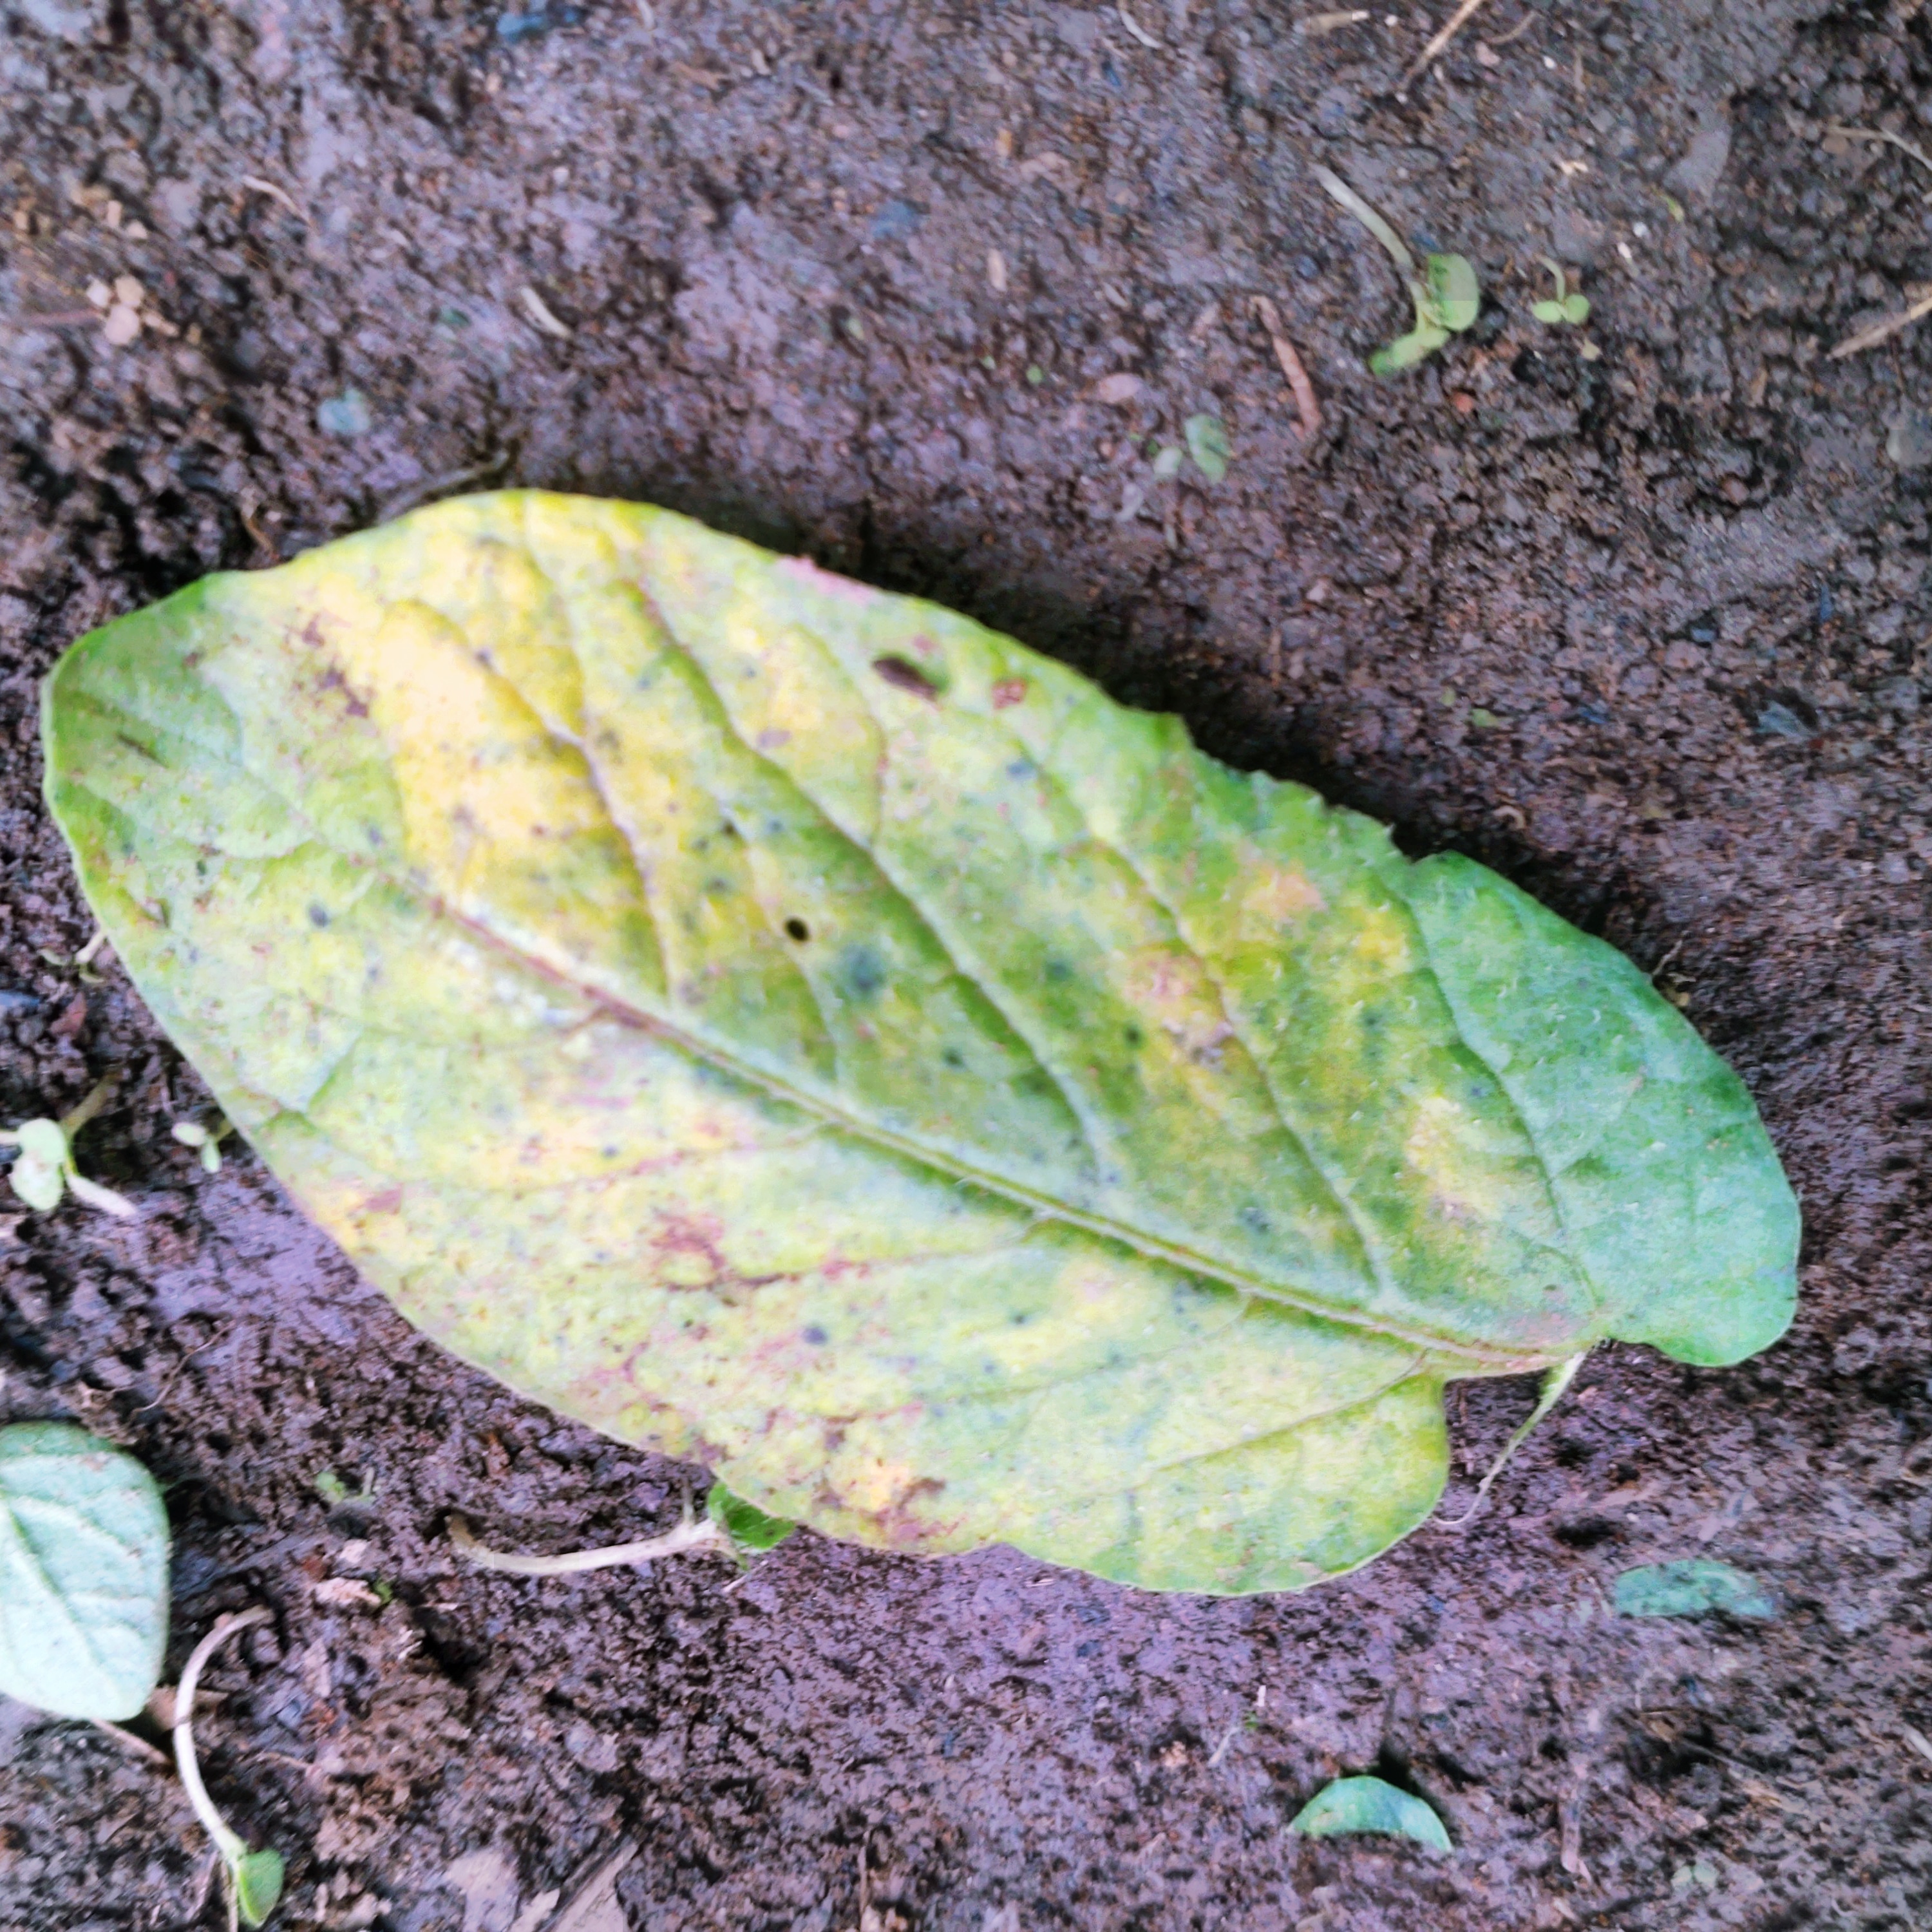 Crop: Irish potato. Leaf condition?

late blight
